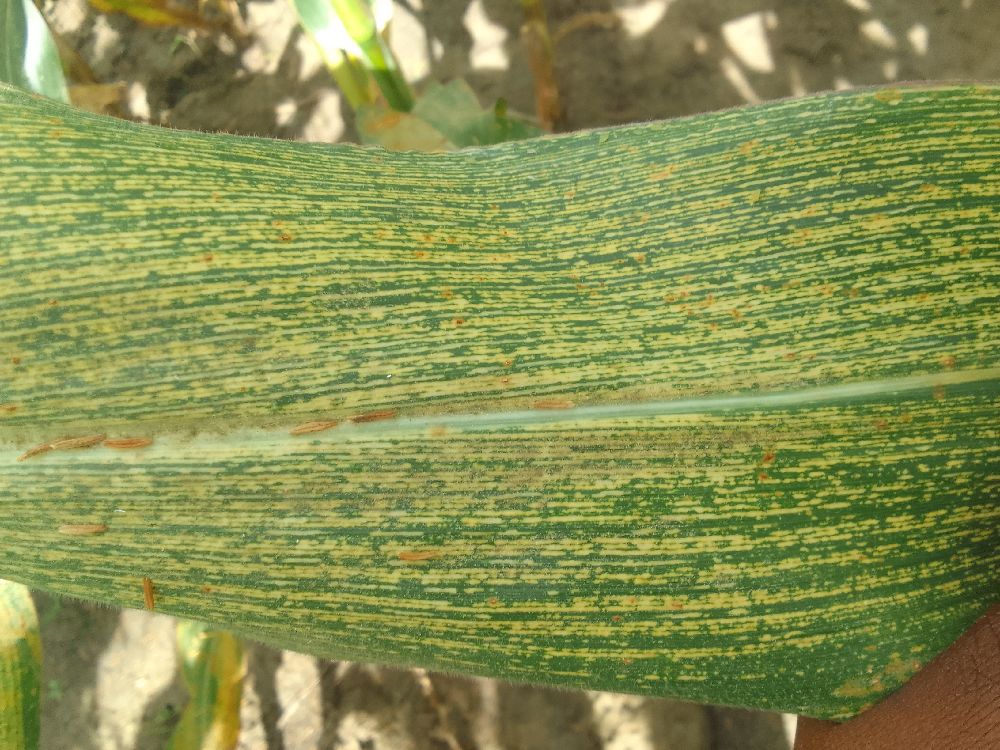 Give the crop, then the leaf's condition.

maize, maize streak virus
